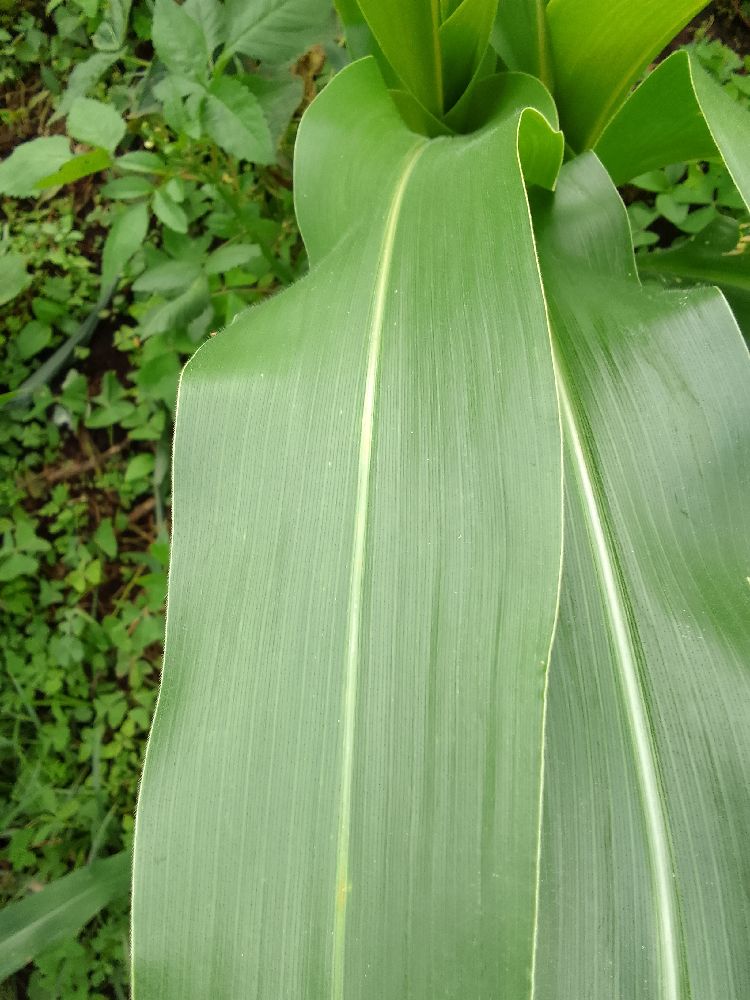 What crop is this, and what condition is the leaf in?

maize, healthy
